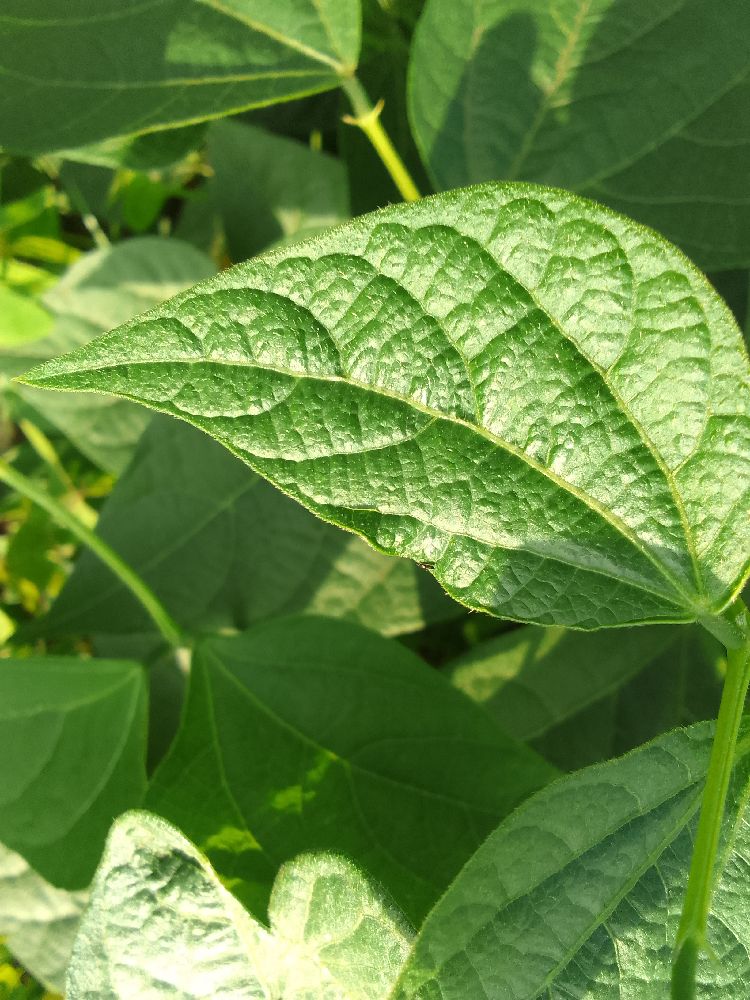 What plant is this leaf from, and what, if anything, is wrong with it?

common bean, healthy
